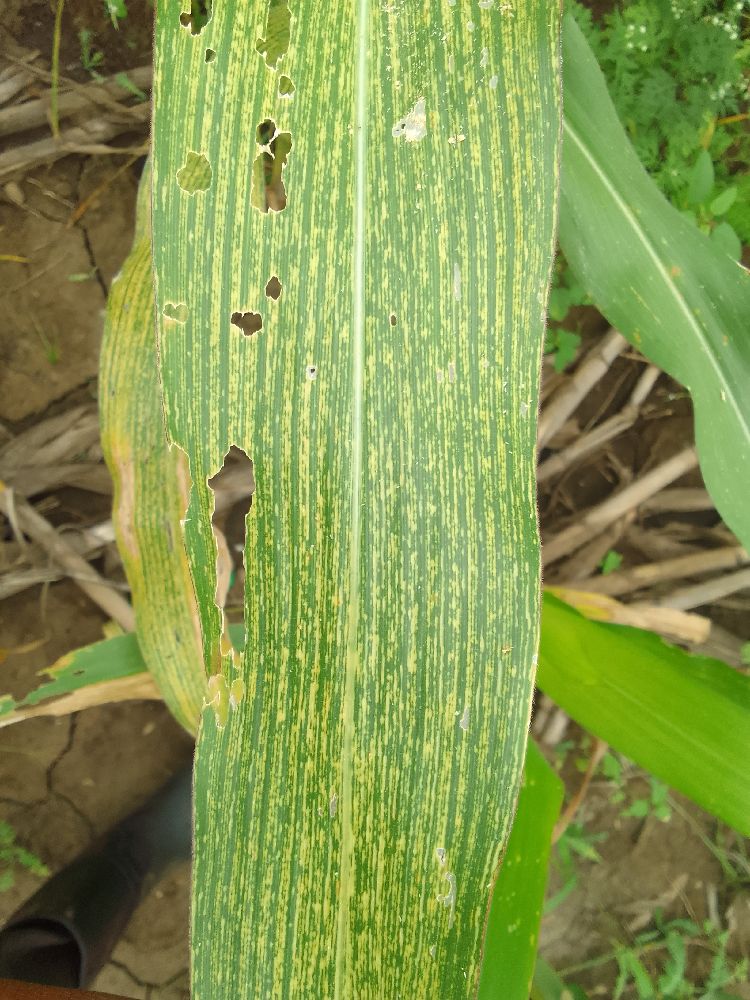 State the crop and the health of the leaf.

maize, maize streak virus
